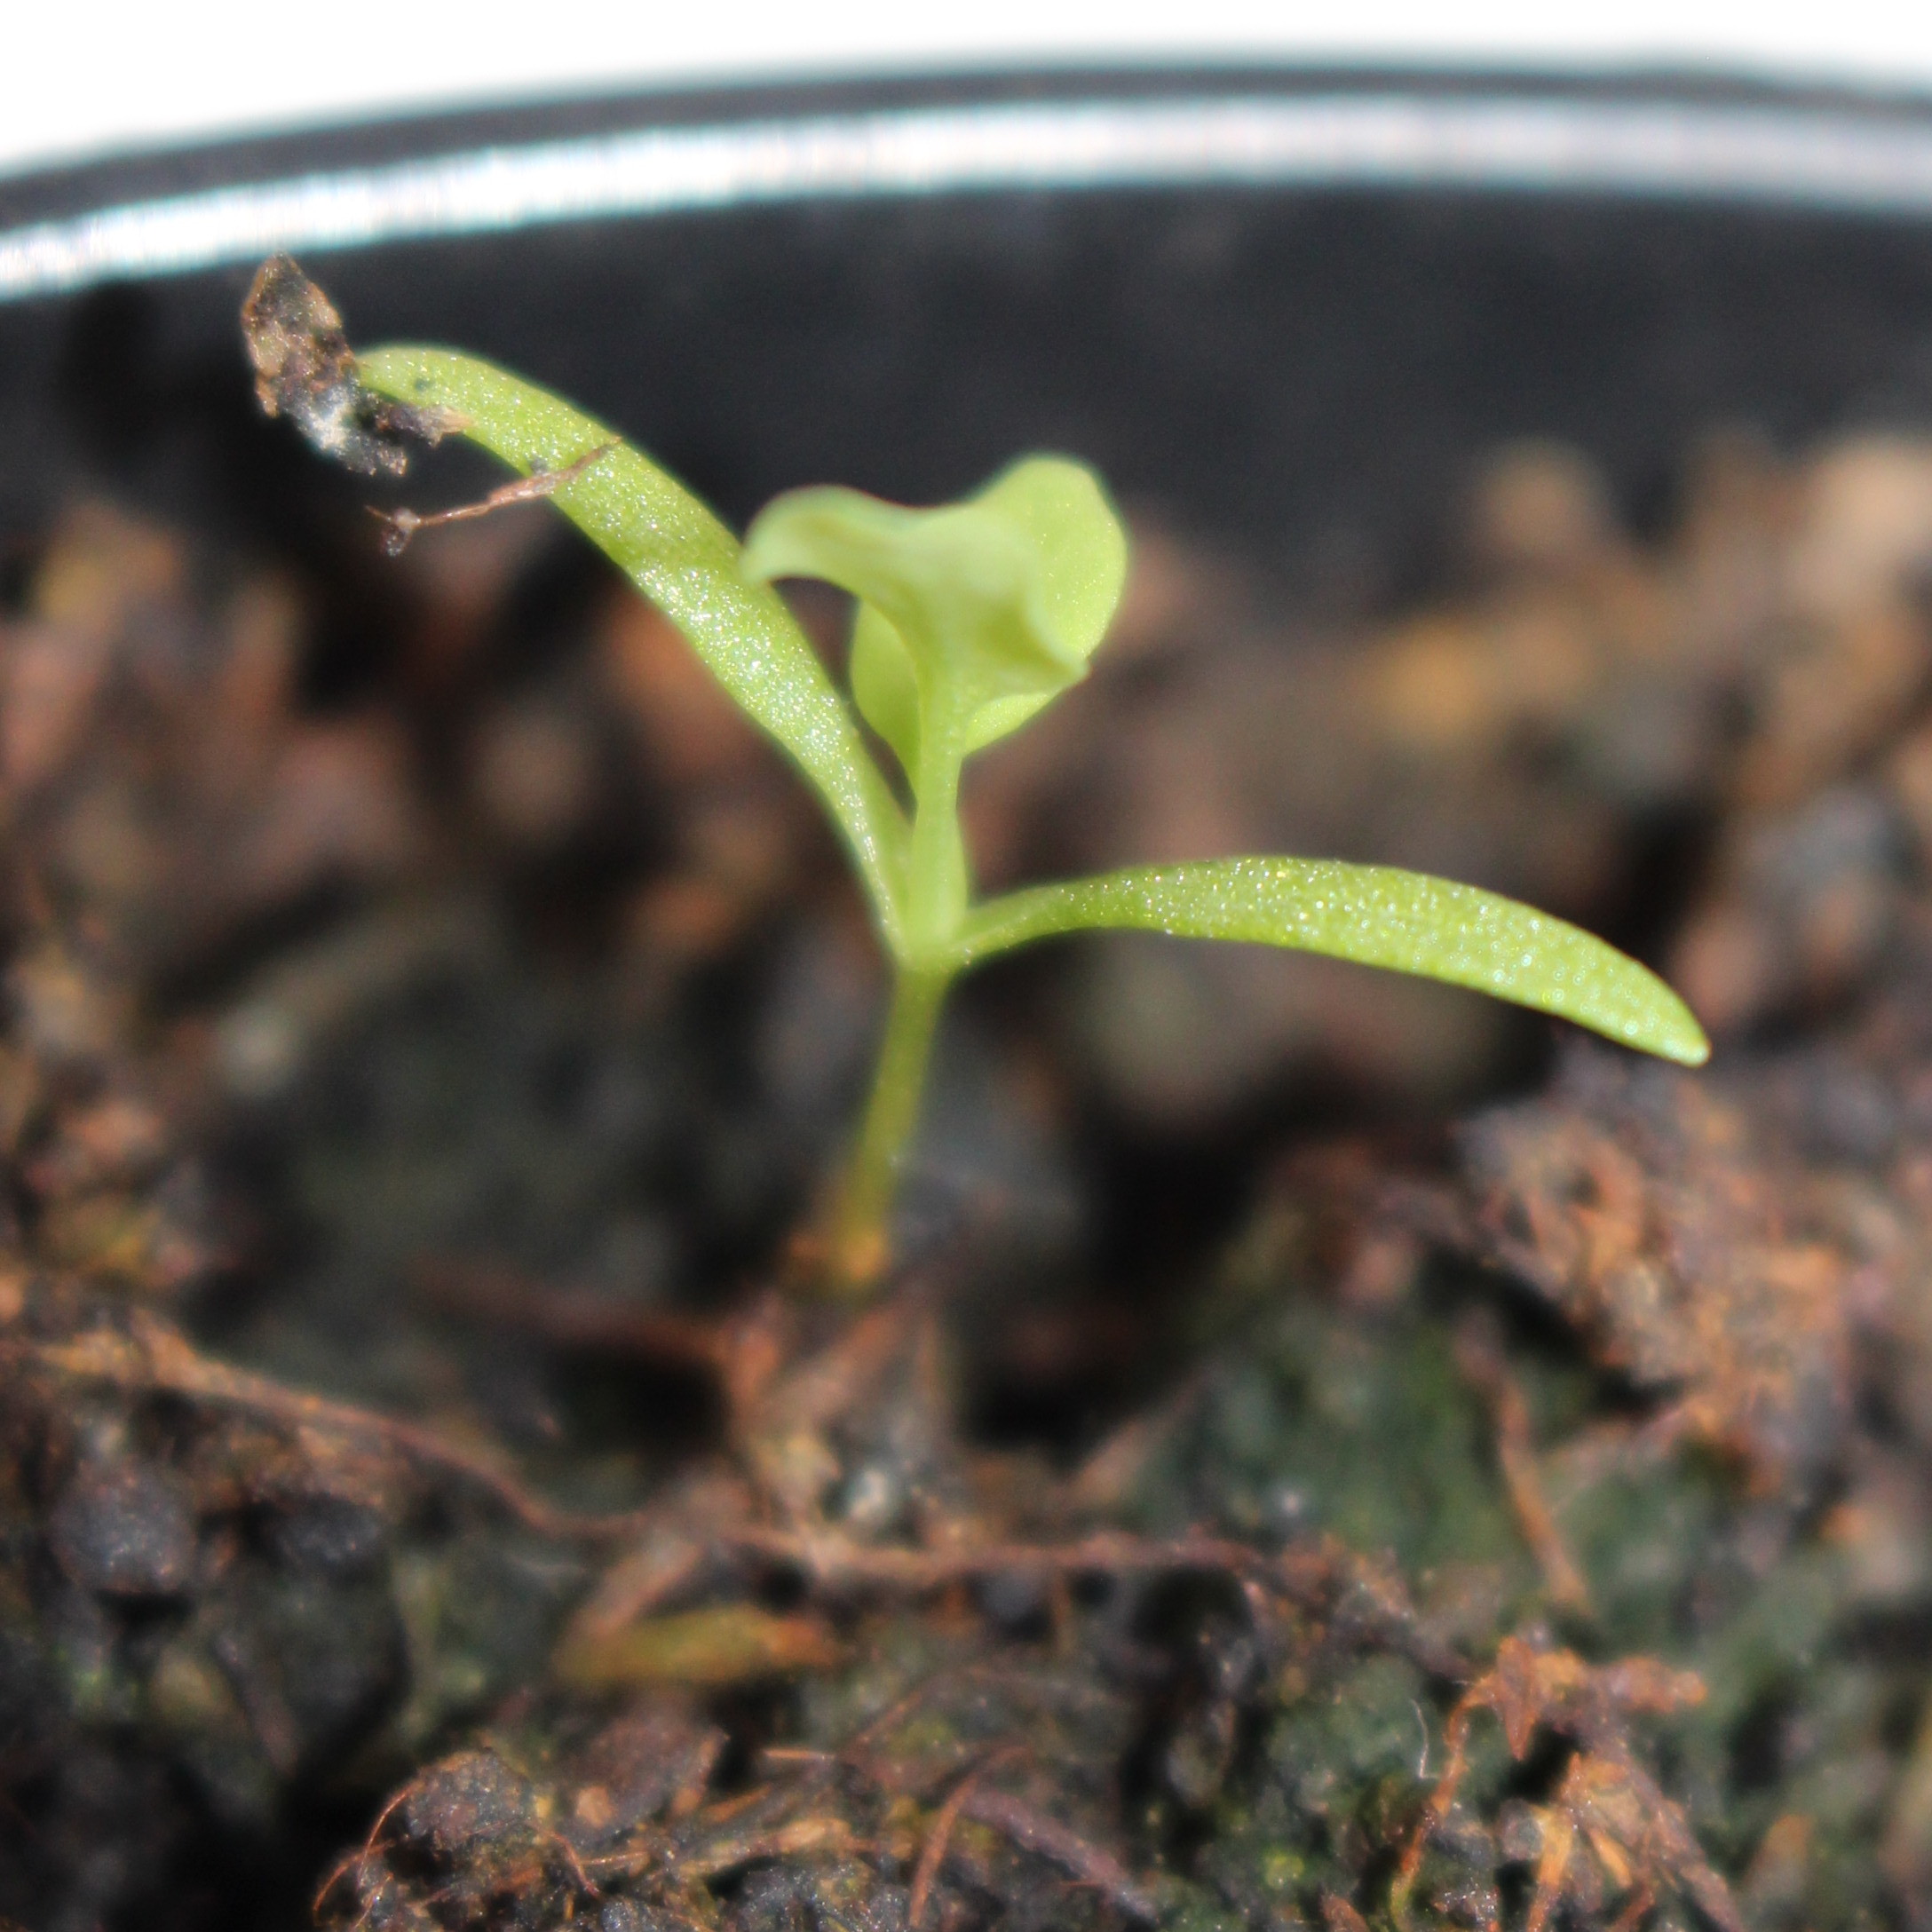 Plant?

Papaver rhoeas
